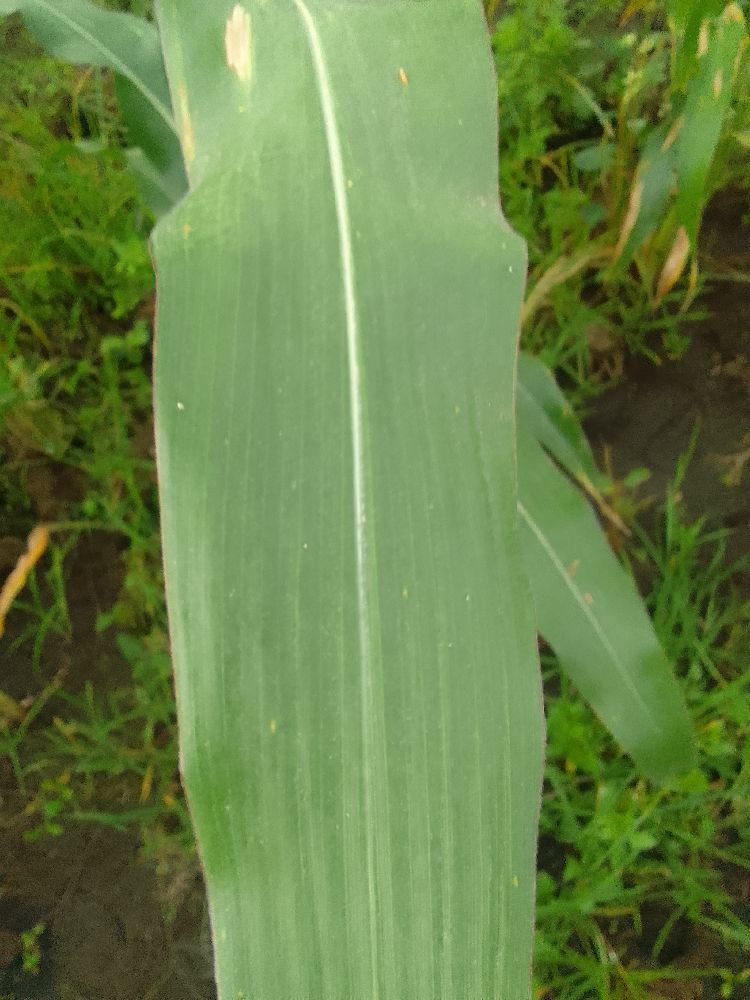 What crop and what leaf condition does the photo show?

maize, healthy
